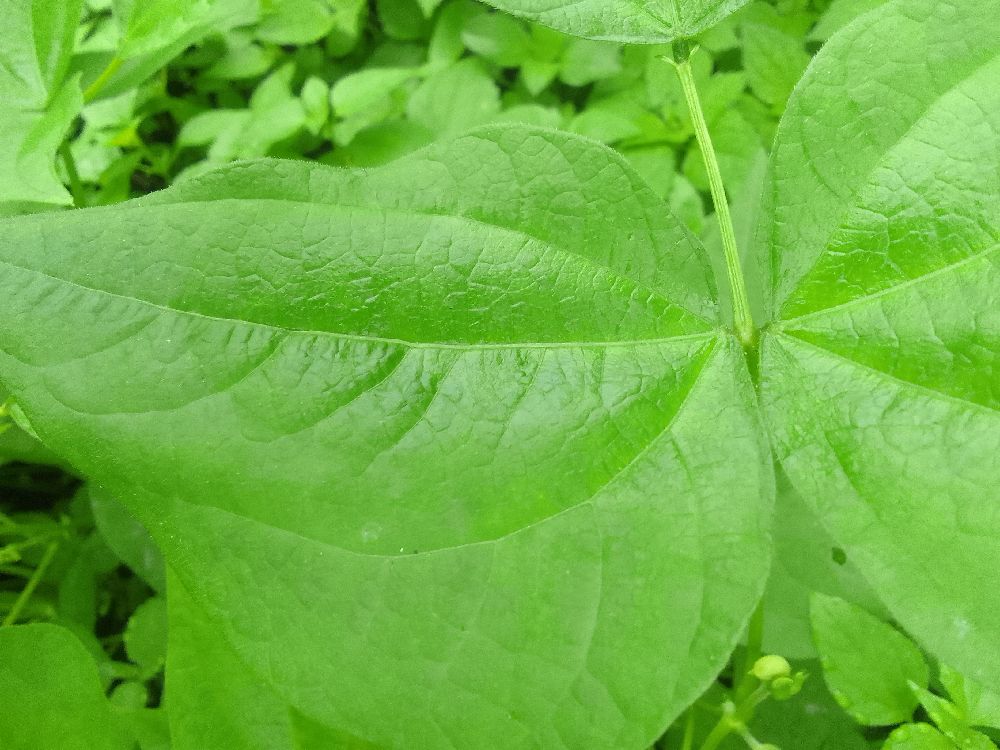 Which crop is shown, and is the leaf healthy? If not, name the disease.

common bean, healthy
